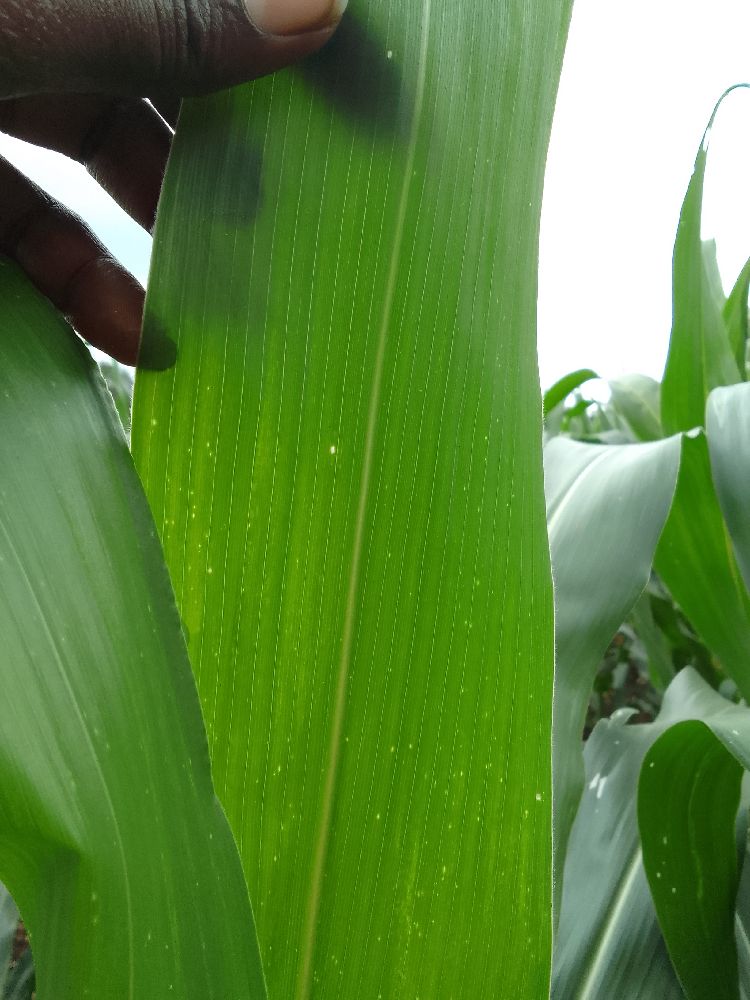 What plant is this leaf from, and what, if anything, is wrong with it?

maize, healthy
